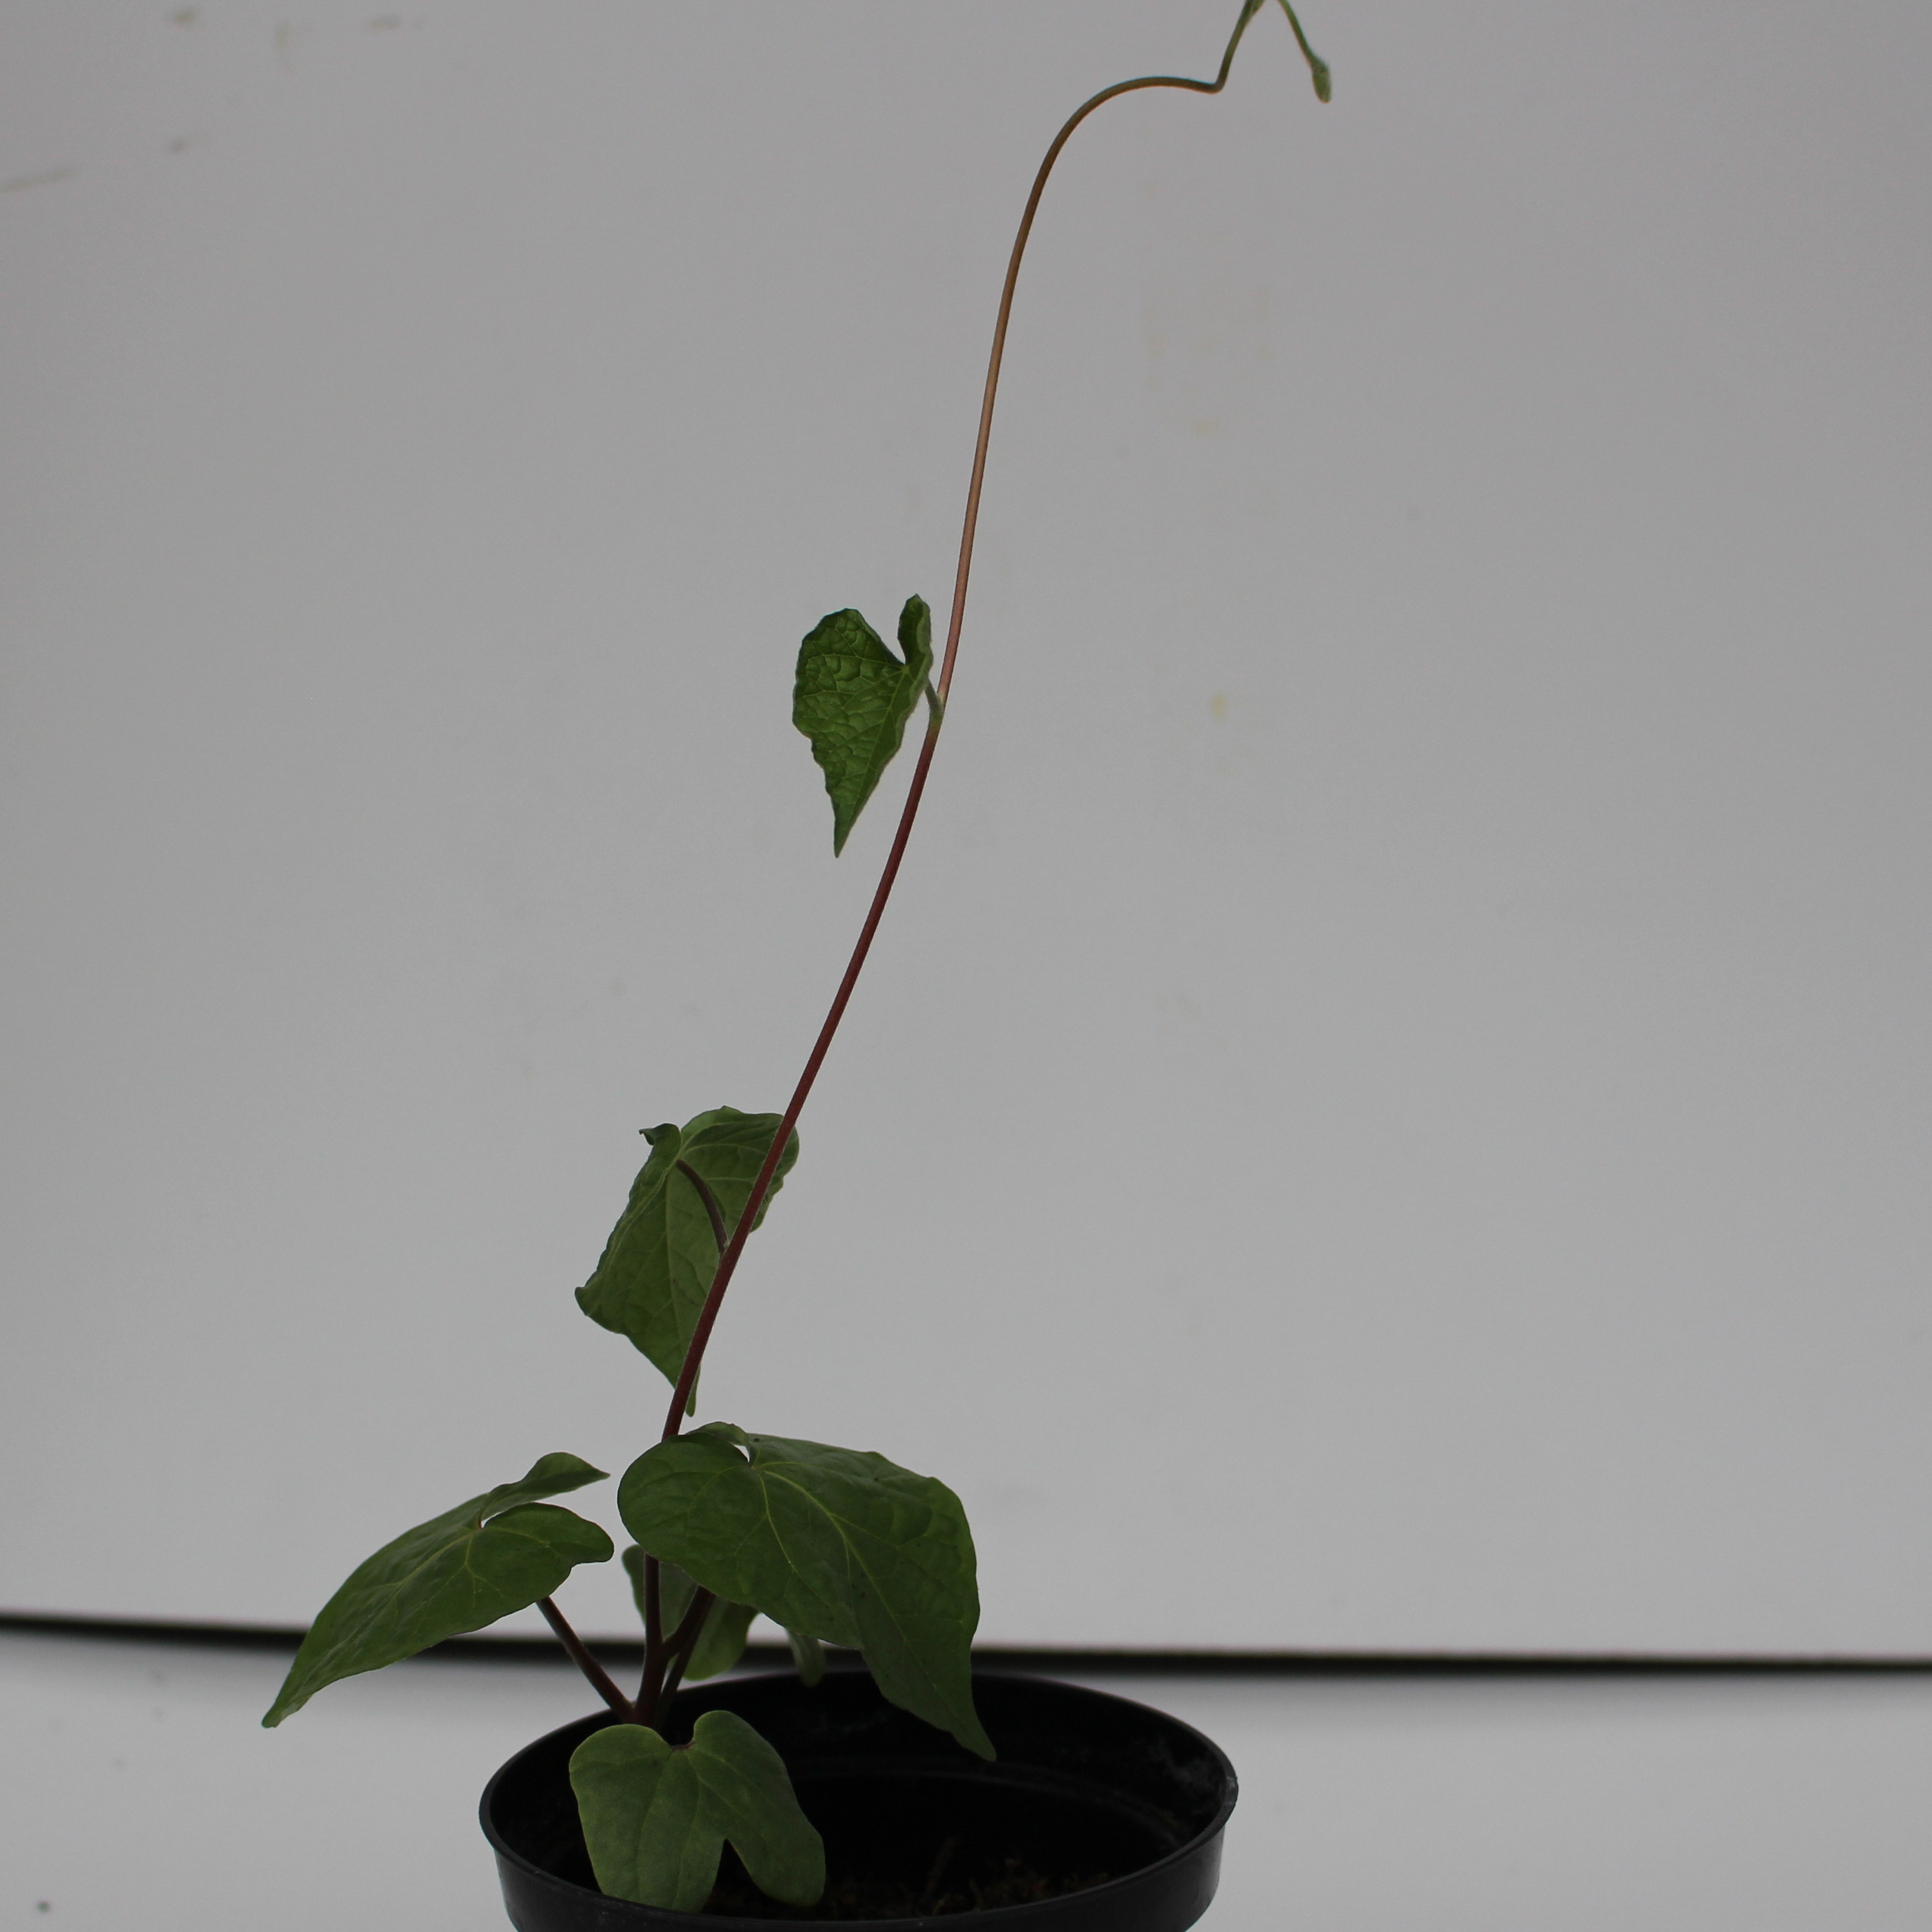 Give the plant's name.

Convolvulus arvensis
